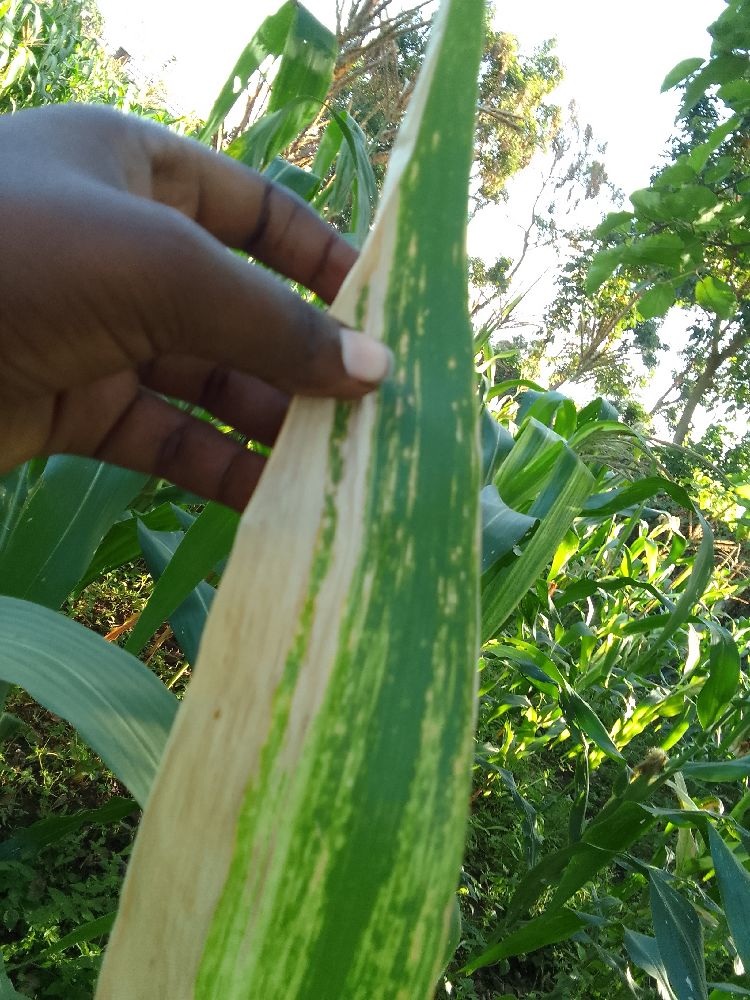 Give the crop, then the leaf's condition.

maize, maize lethal necrosis
